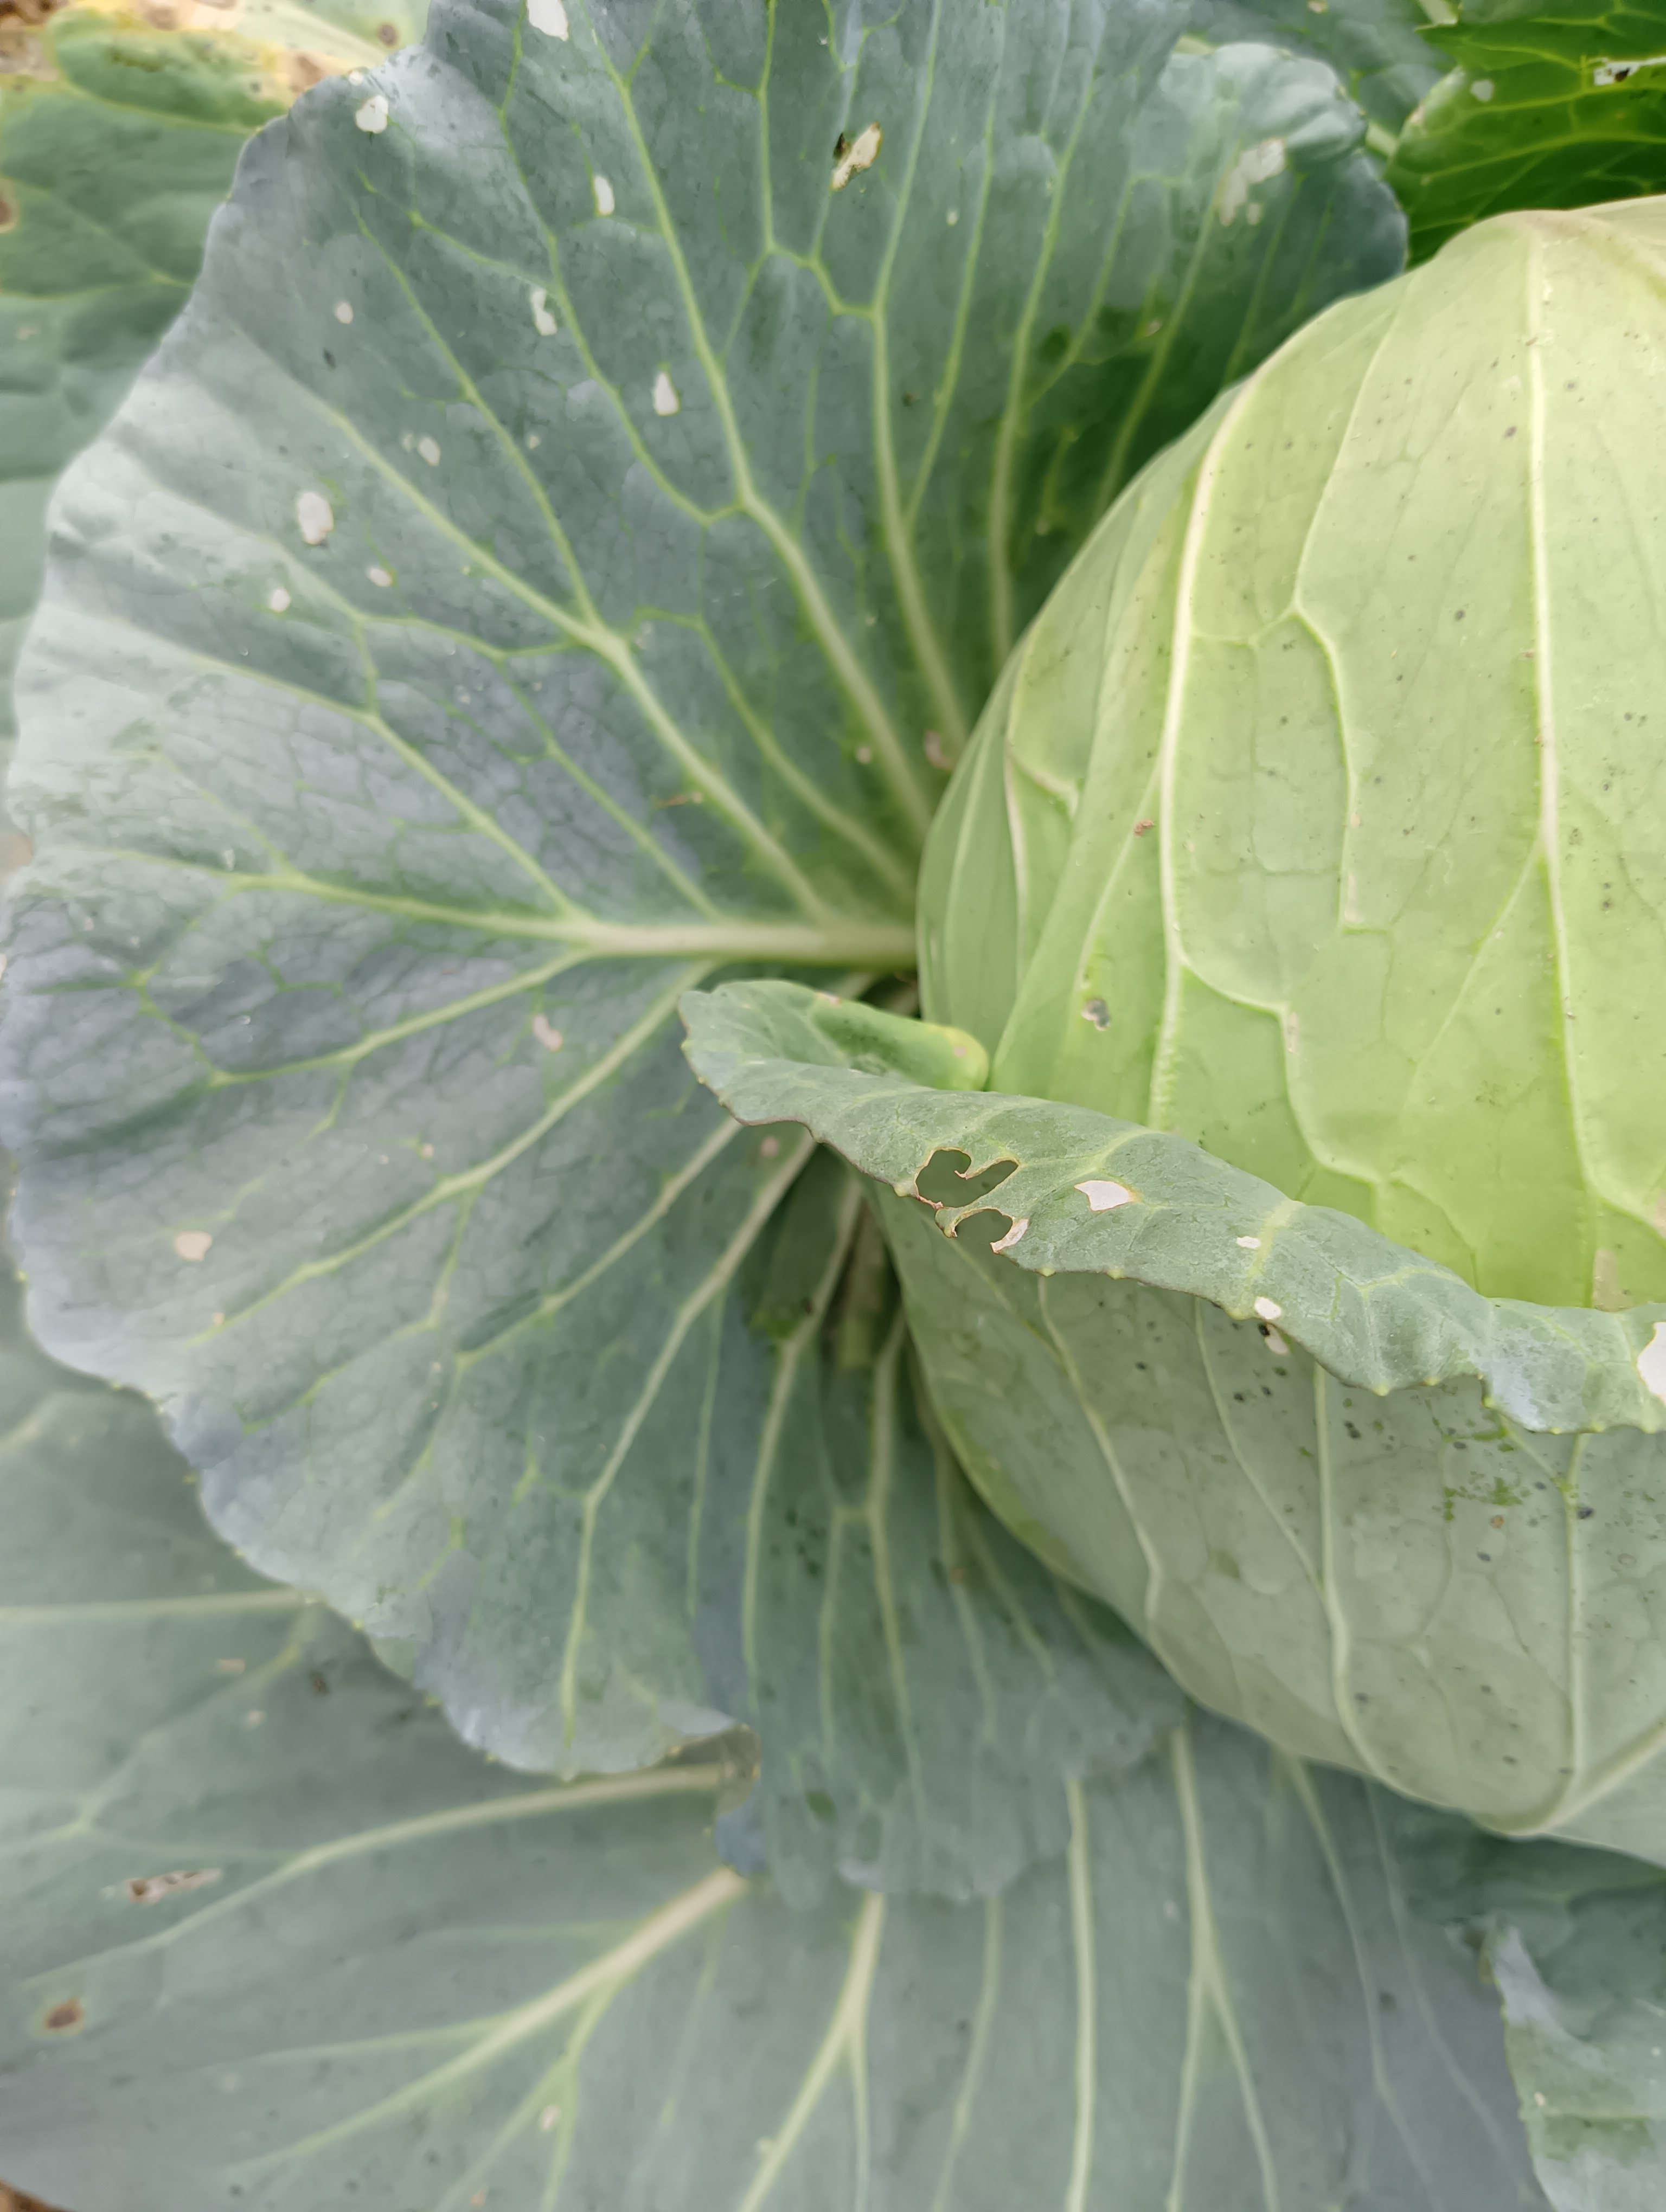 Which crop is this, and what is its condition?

cabbage, healthy
